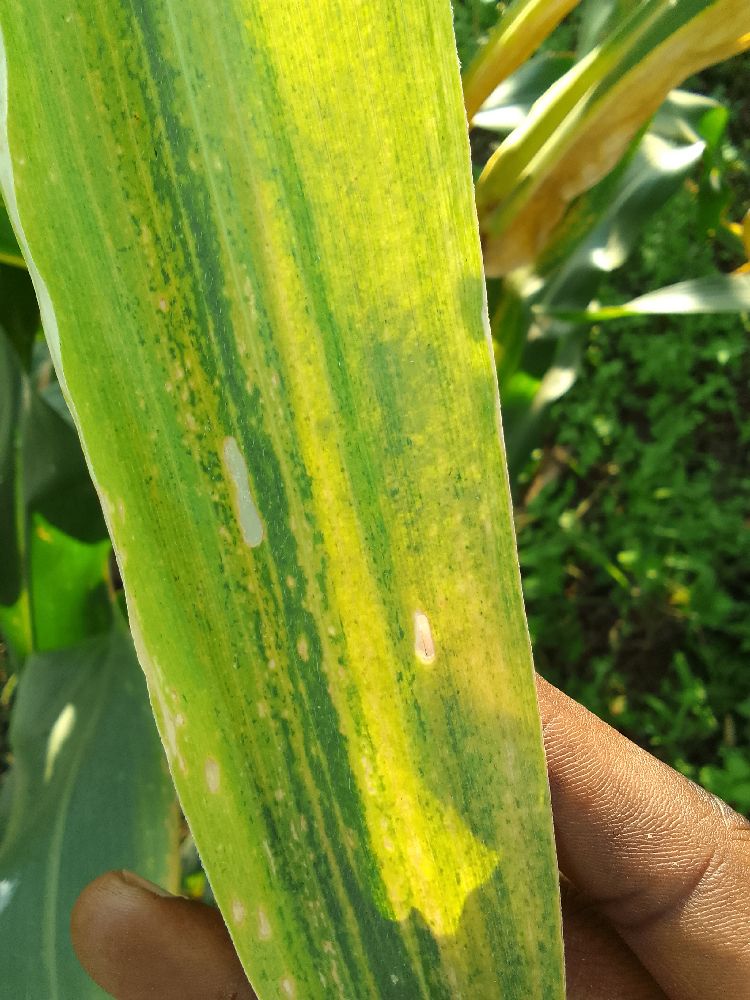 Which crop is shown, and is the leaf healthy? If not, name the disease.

maize, maize lethal necrosis
